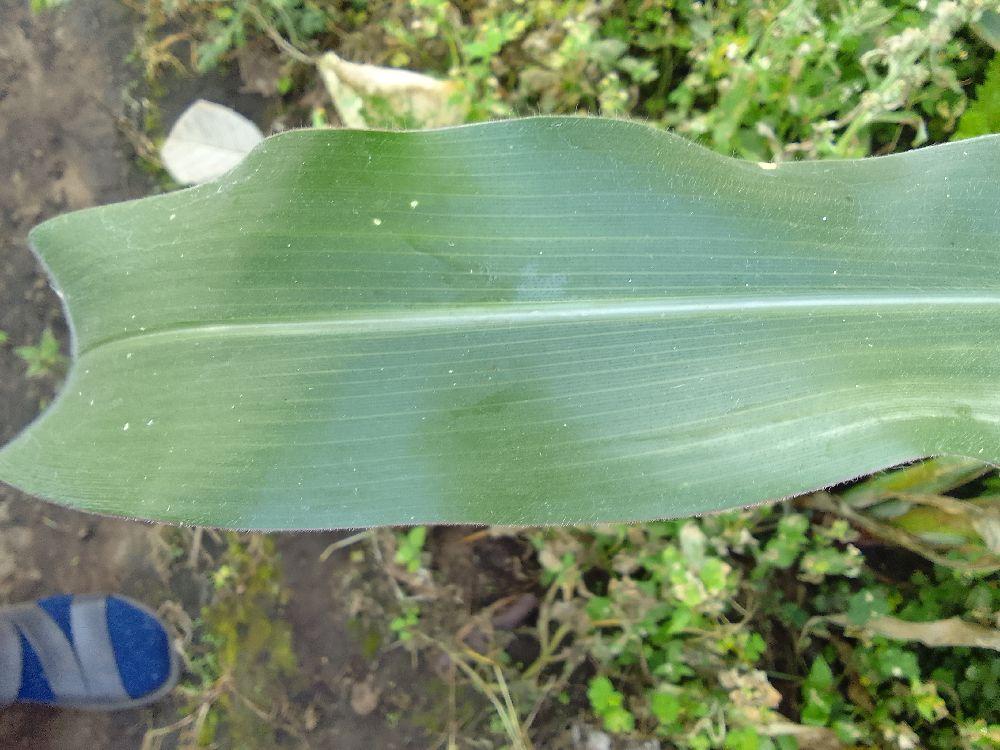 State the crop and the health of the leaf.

maize, healthy
